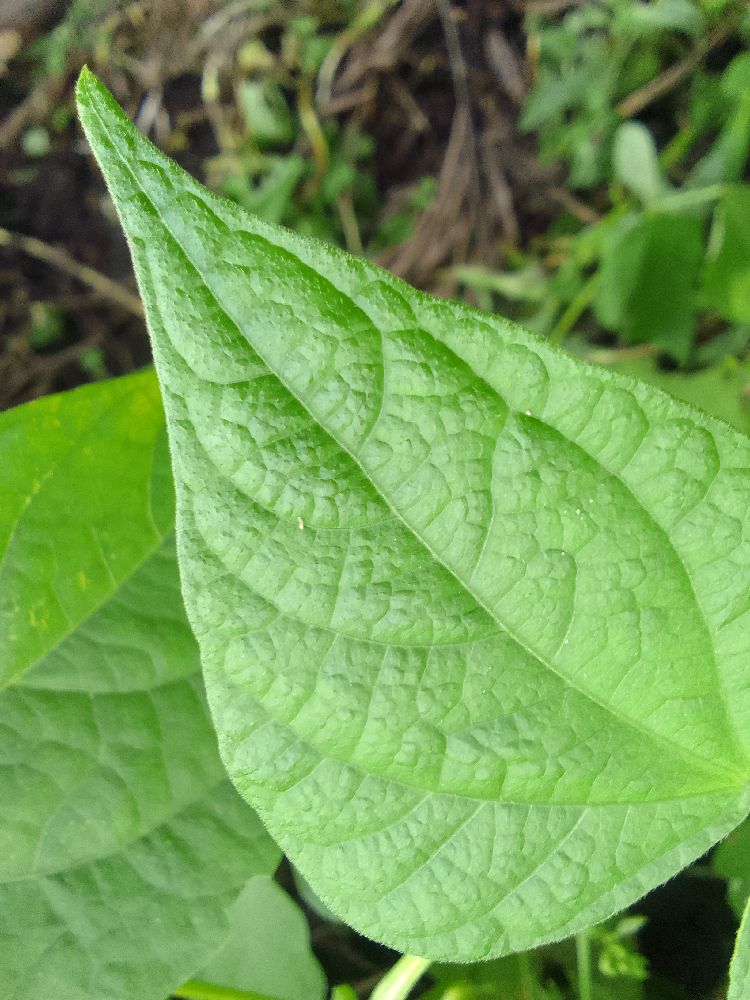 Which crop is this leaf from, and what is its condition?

common bean, healthy
